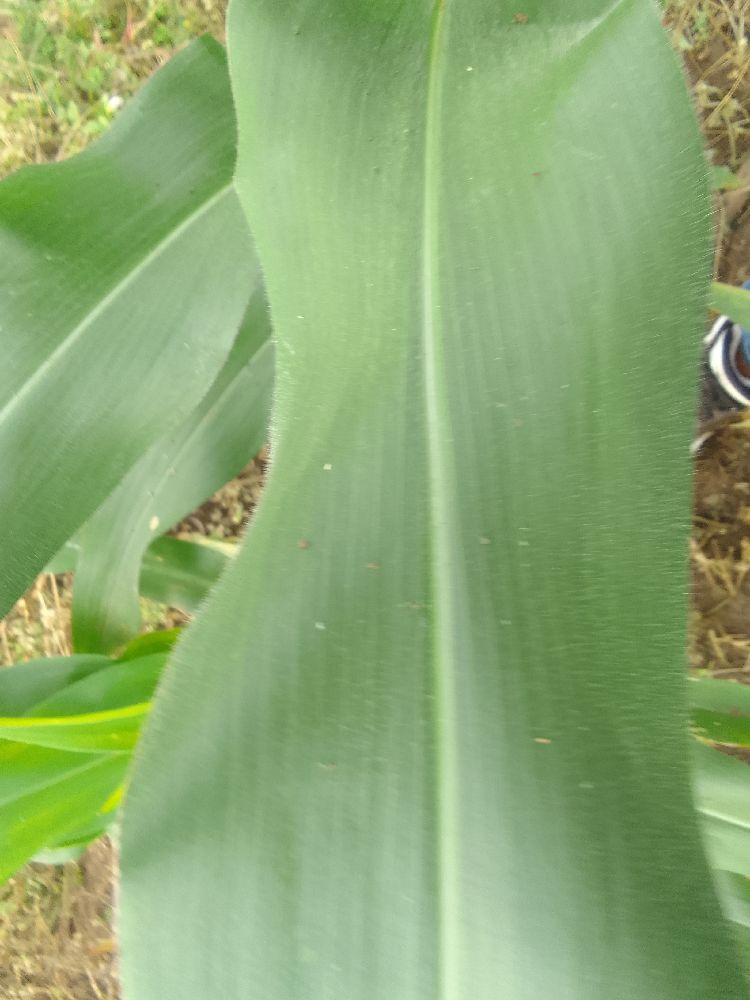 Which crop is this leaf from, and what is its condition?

maize, healthy
